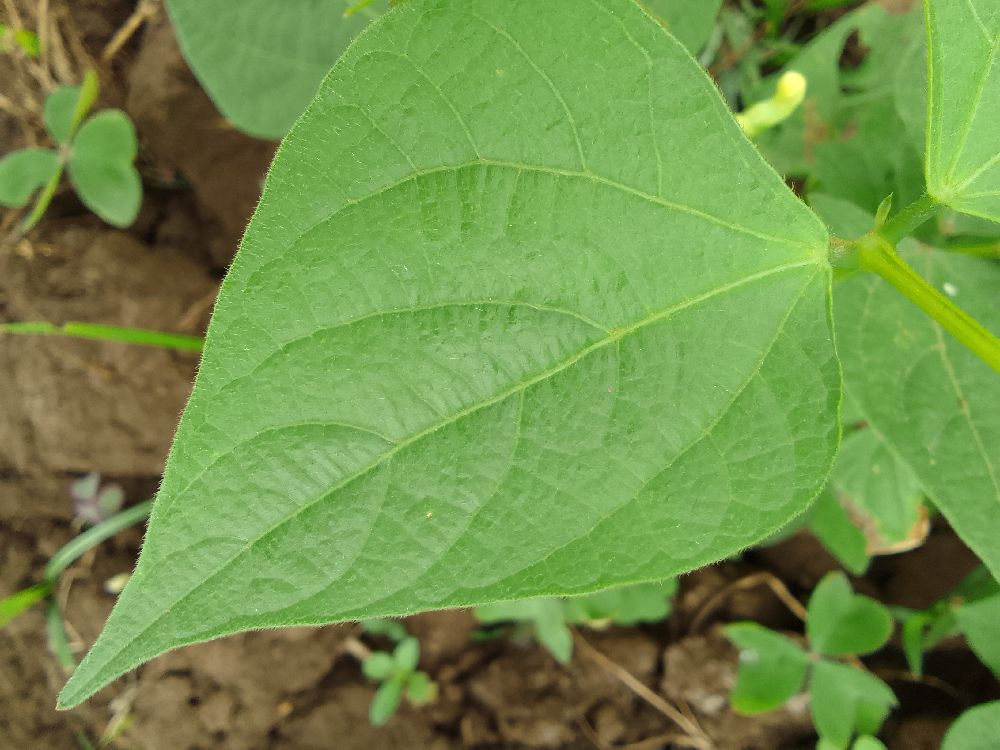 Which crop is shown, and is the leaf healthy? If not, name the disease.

common bean, healthy
